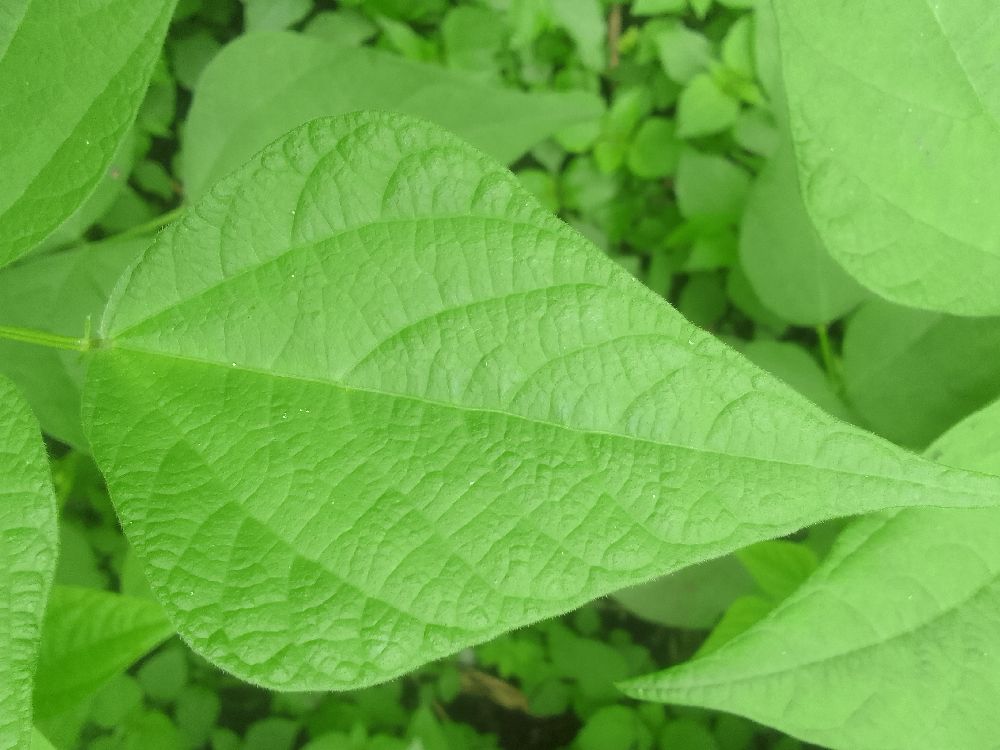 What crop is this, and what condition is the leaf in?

common bean, healthy
